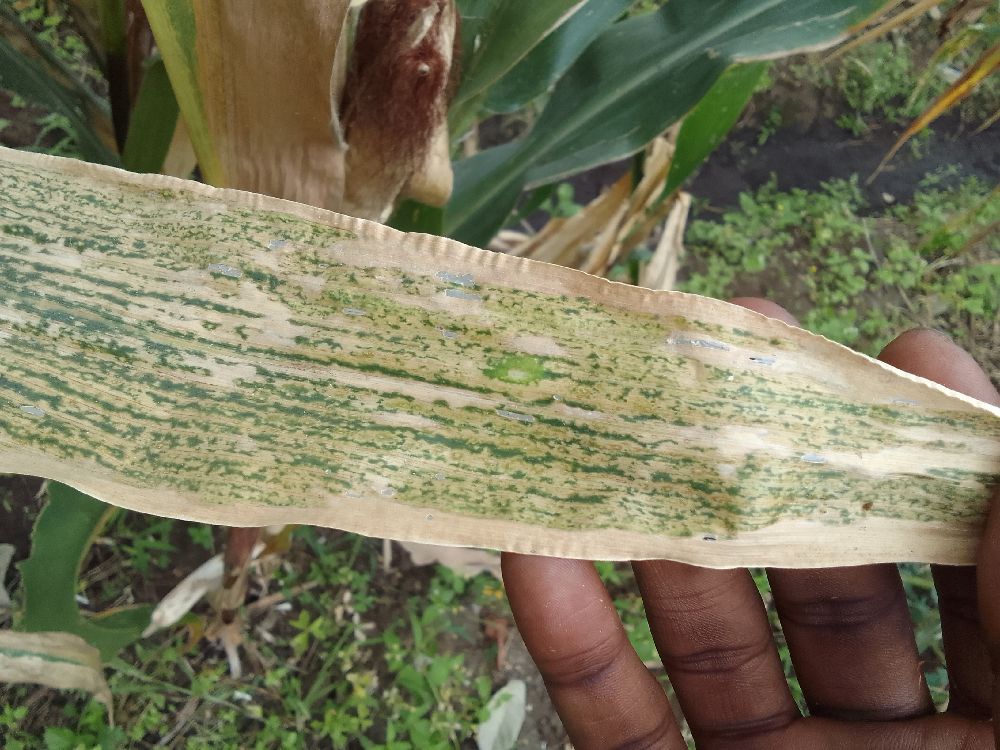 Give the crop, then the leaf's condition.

maize, maize lethal necrosis
